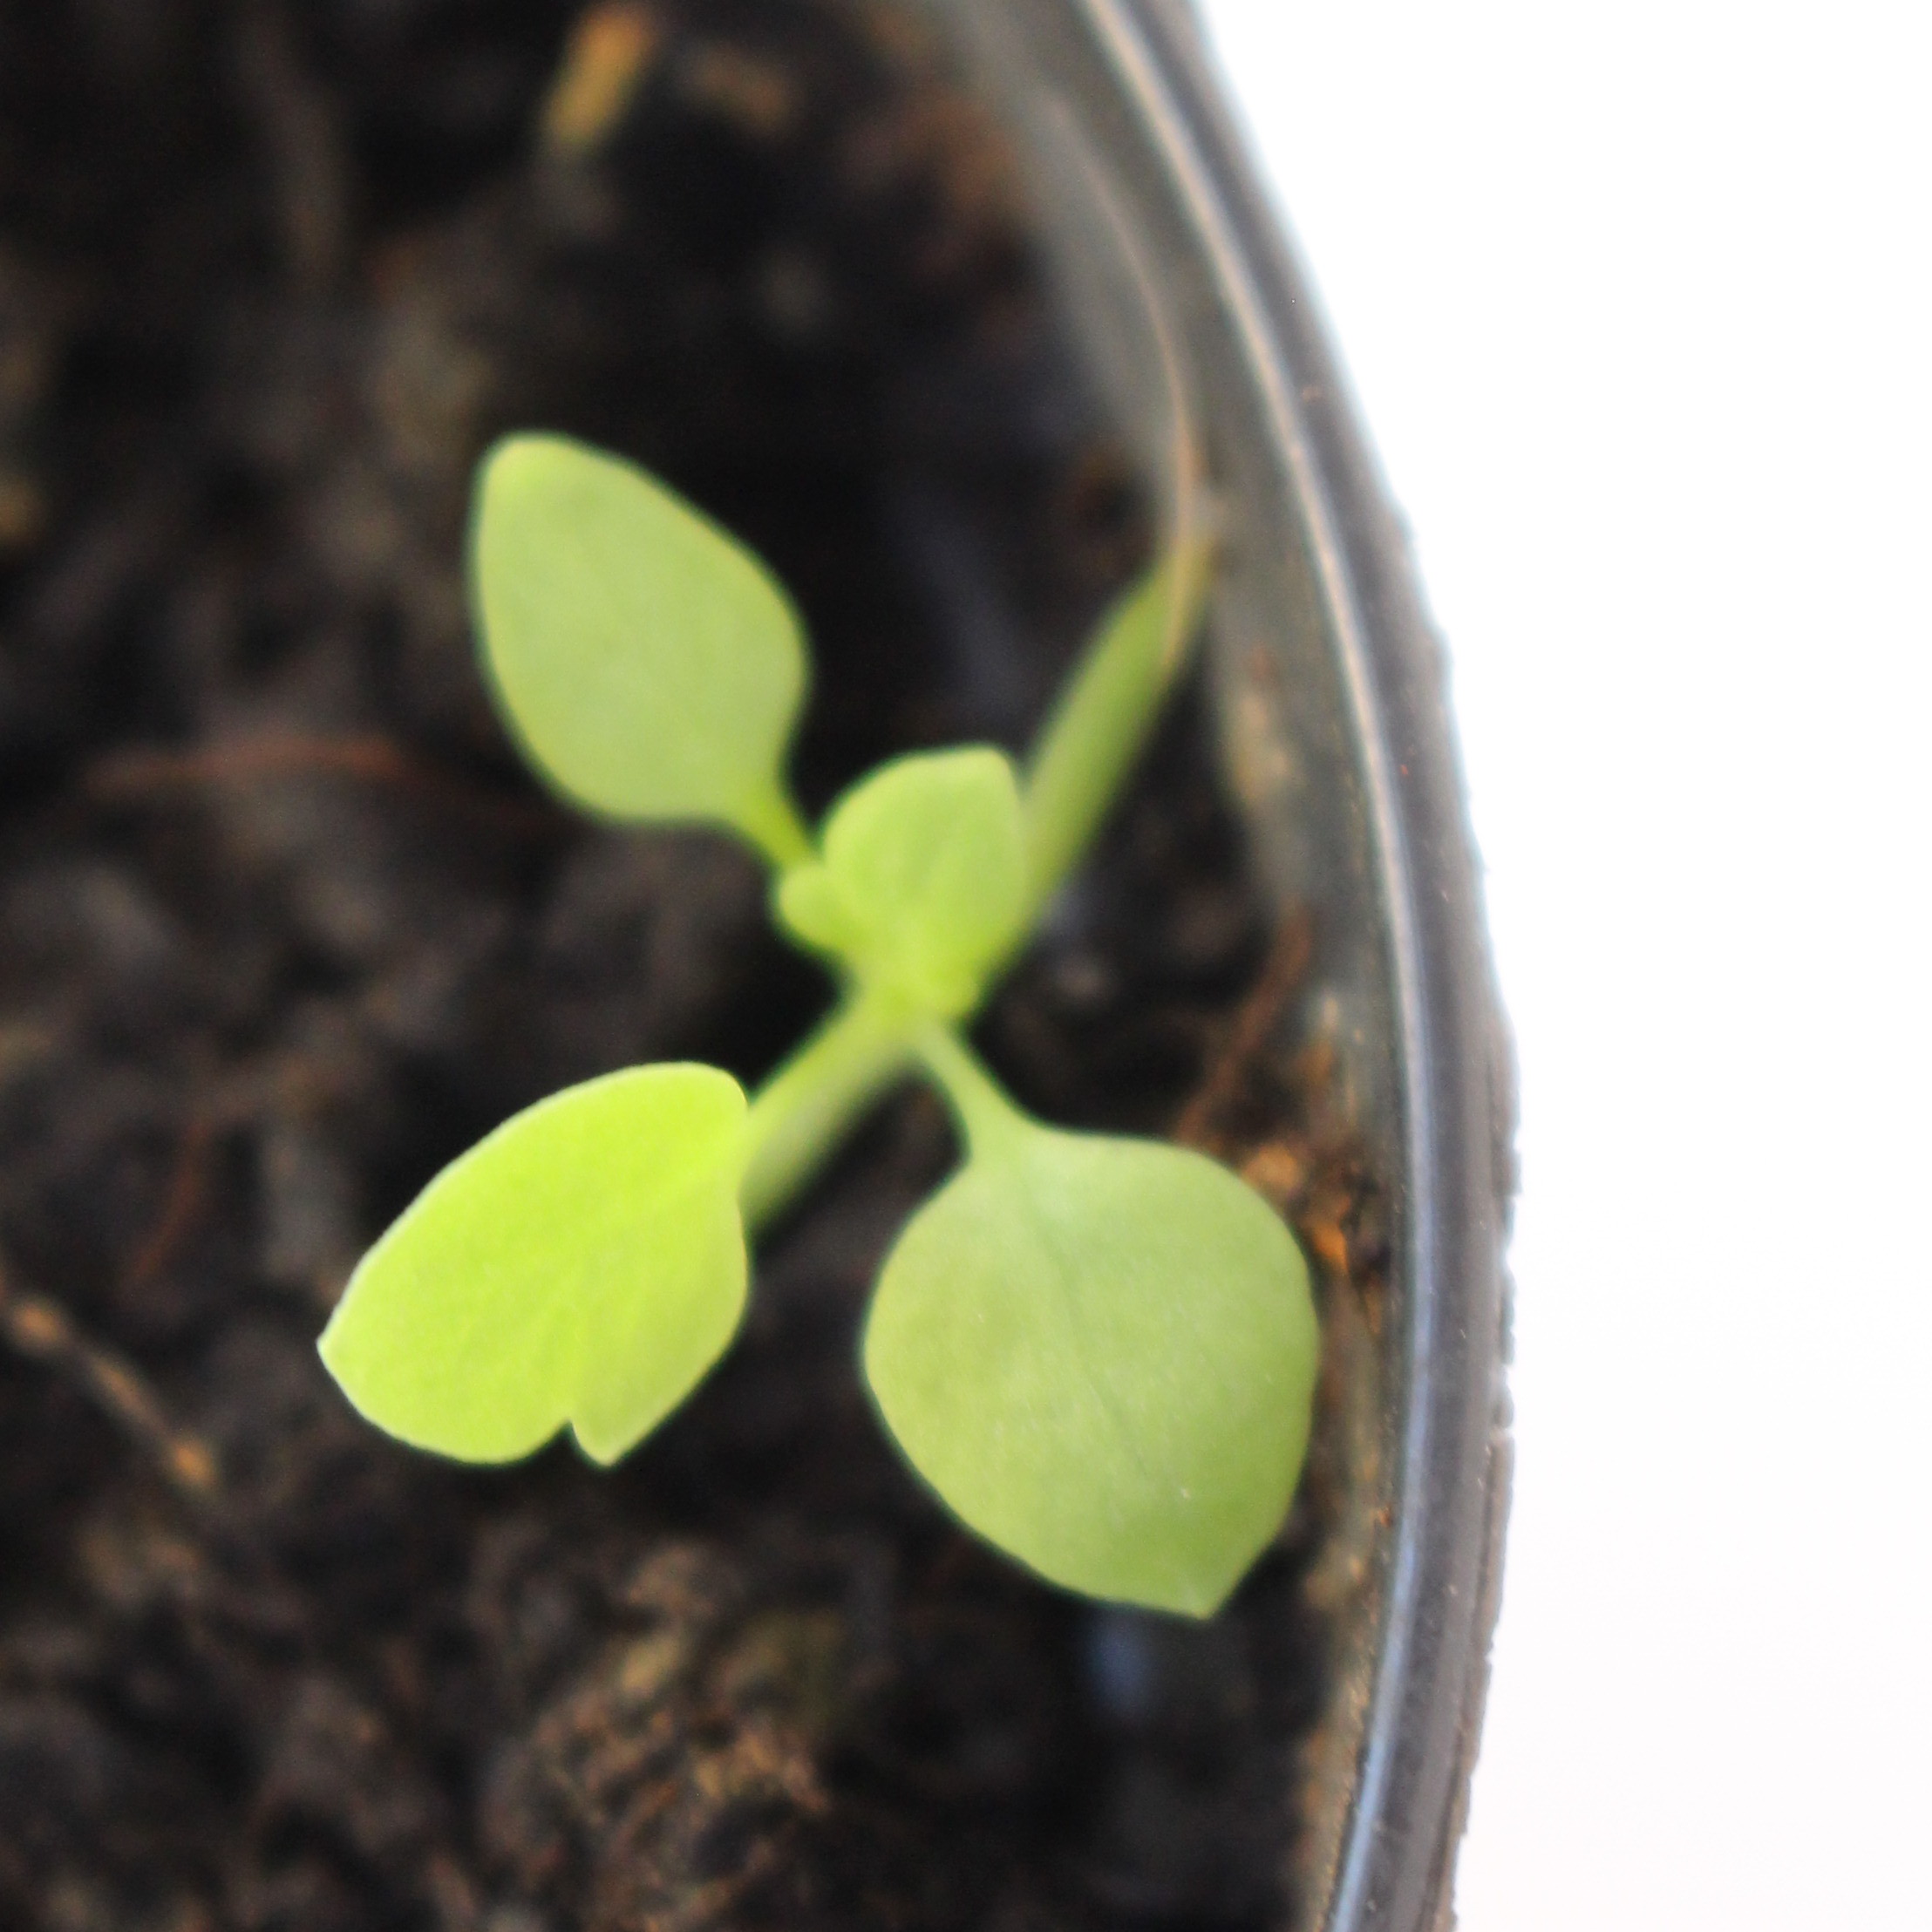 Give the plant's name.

Papaver rhoeas
